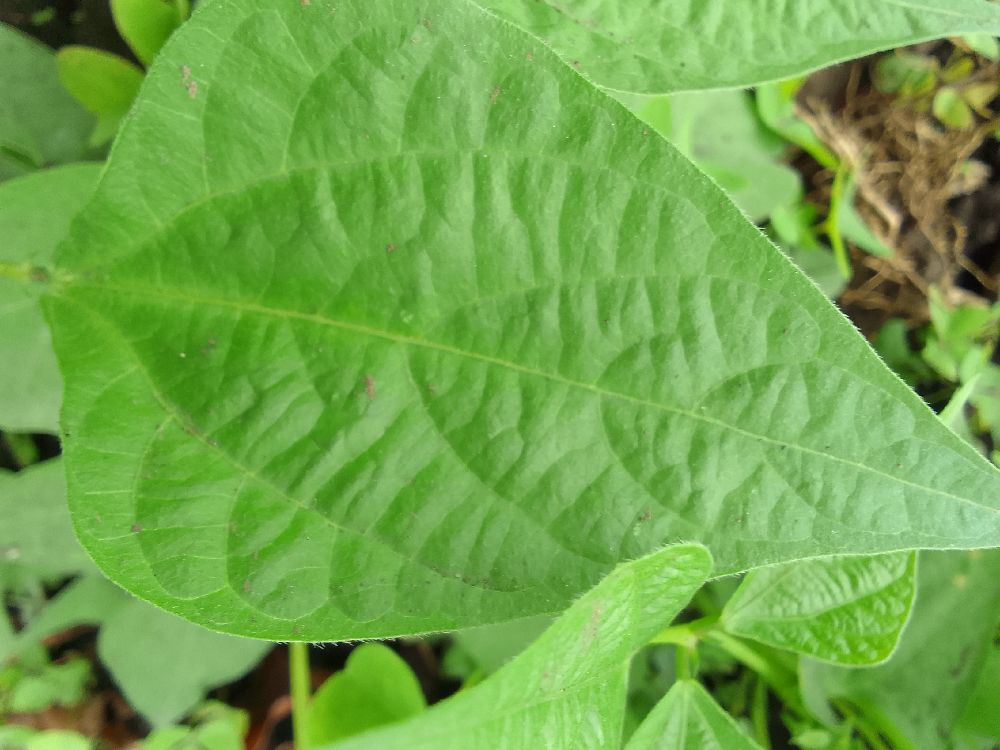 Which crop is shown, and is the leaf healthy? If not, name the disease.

common bean, healthy
